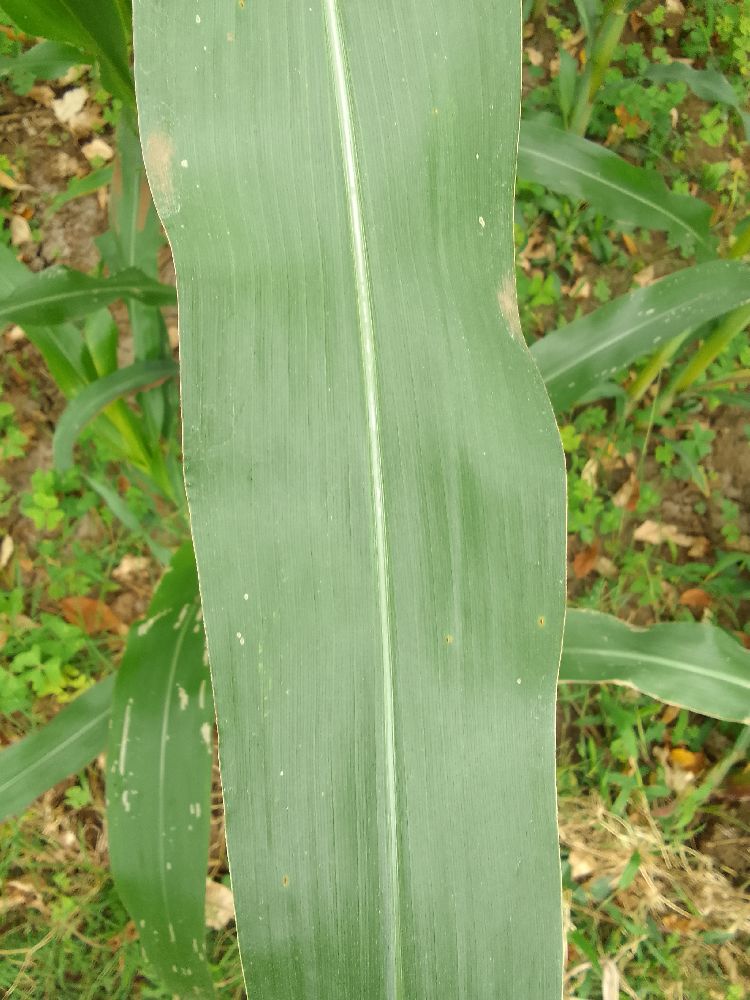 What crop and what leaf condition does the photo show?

maize, healthy
